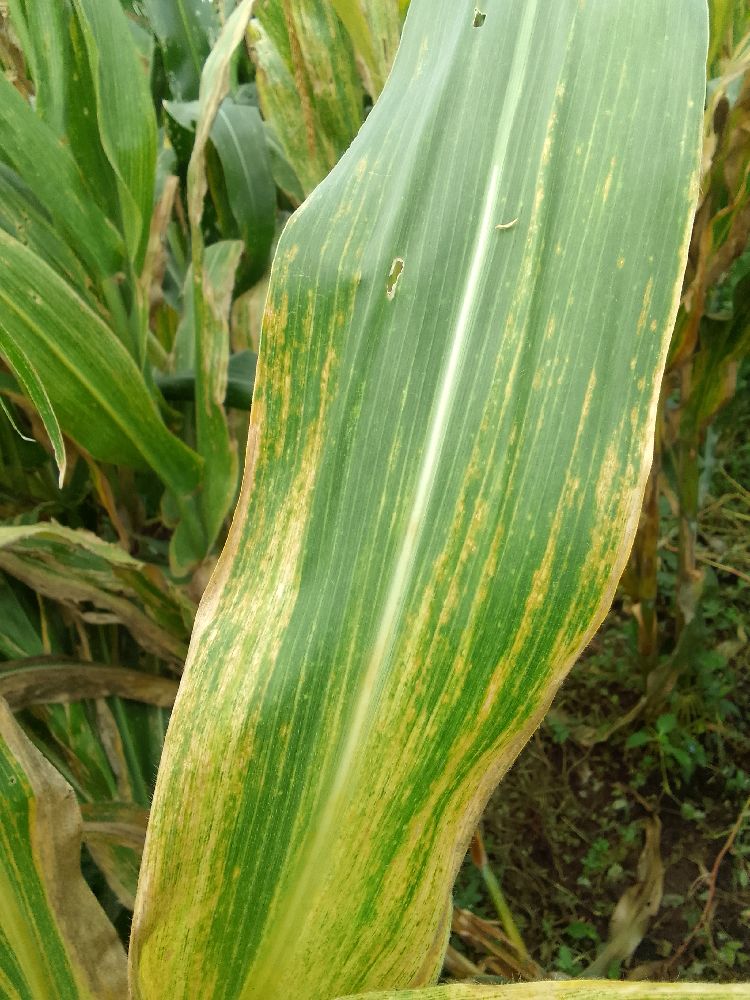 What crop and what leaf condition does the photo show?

maize, maize lethal necrosis
